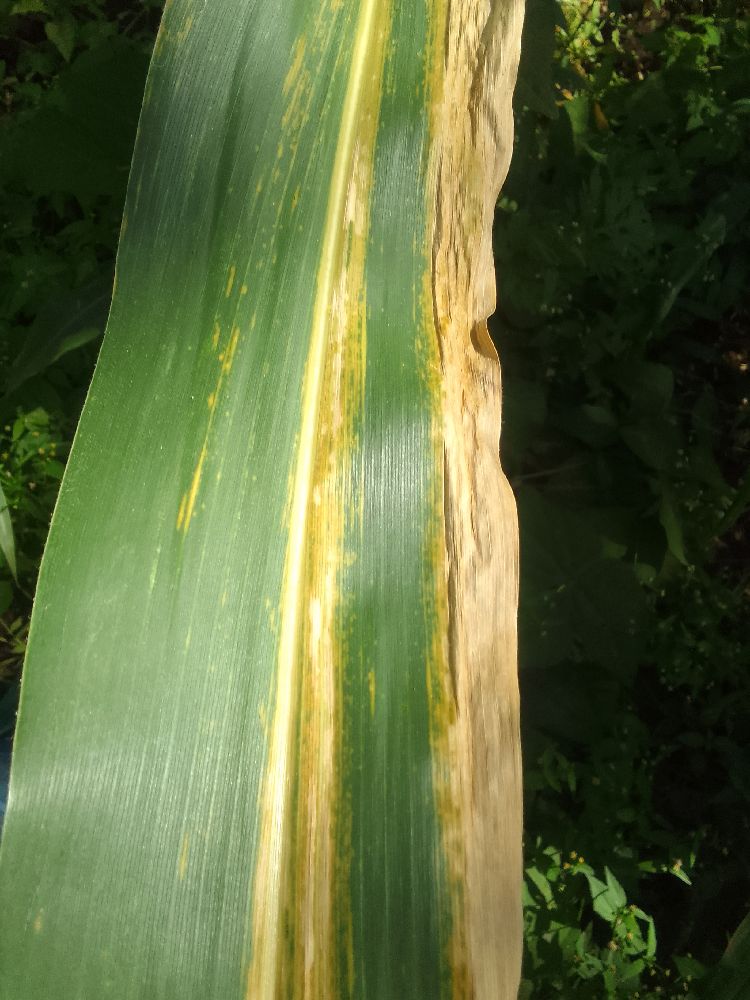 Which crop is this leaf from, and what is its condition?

maize, maize lethal necrosis
